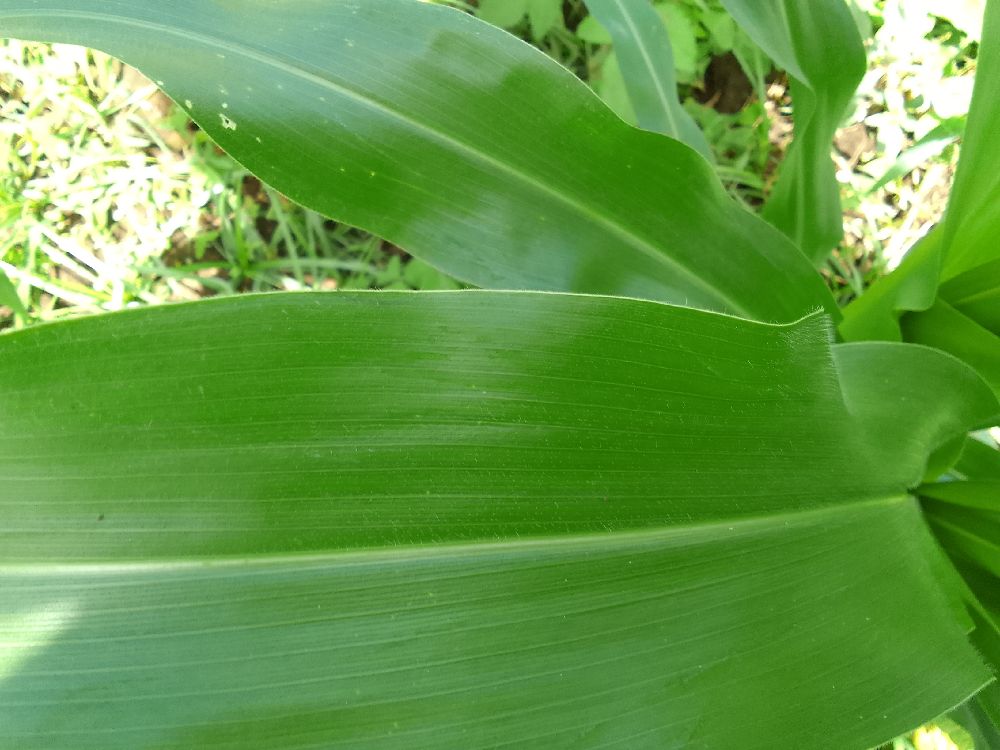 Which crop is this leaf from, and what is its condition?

maize, healthy
